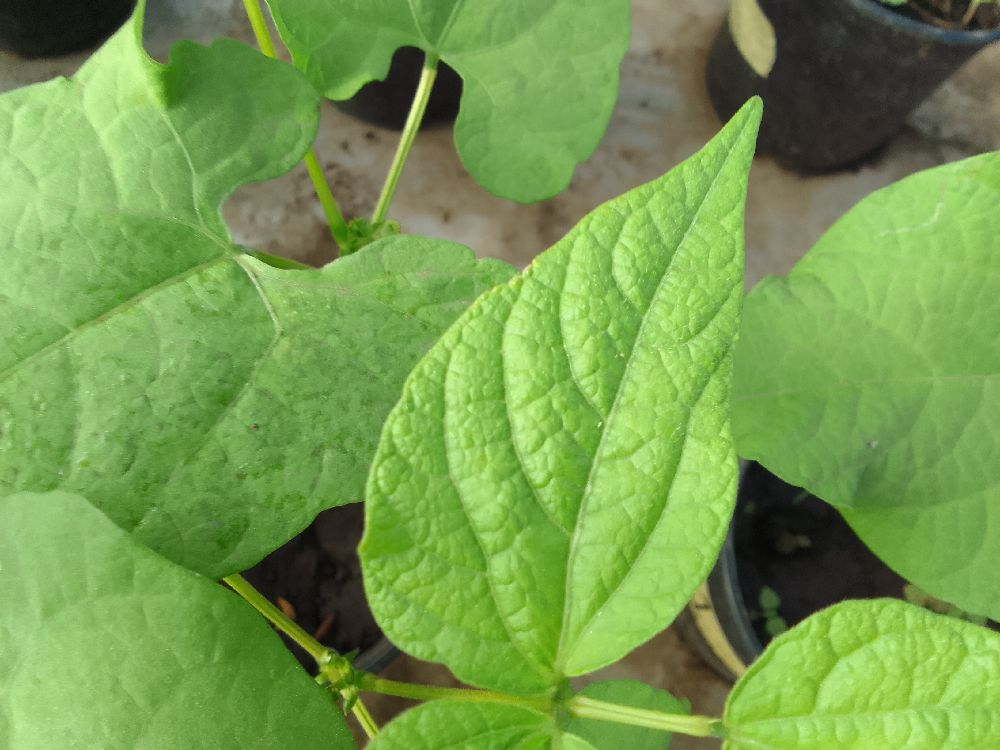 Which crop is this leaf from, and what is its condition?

common bean, healthy
